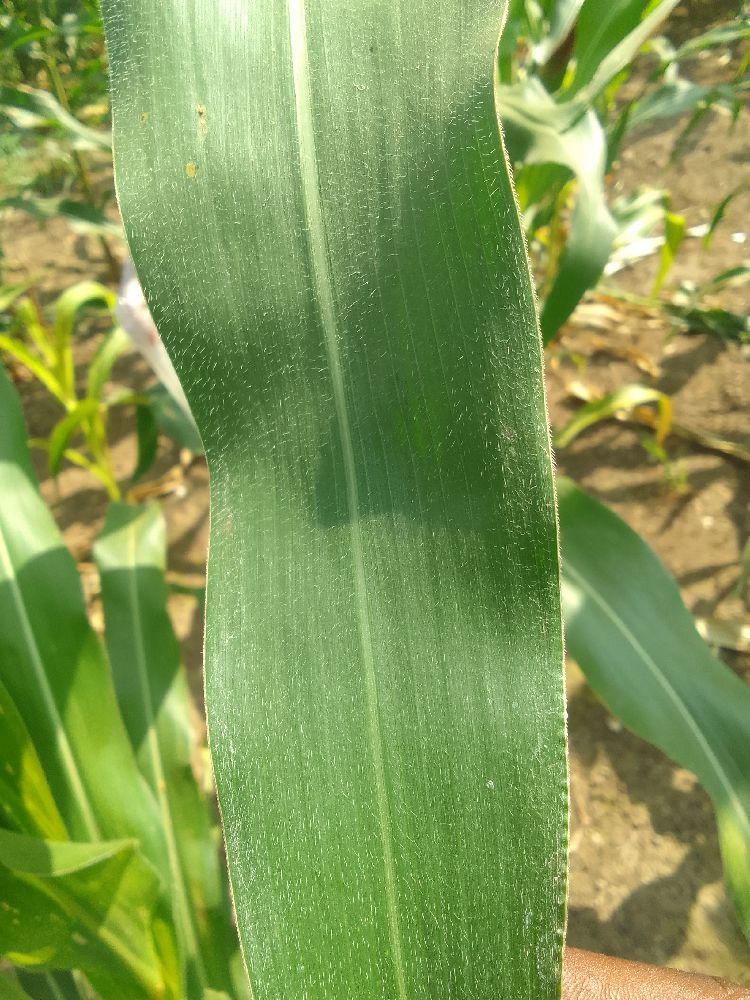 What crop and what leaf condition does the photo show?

maize, healthy
